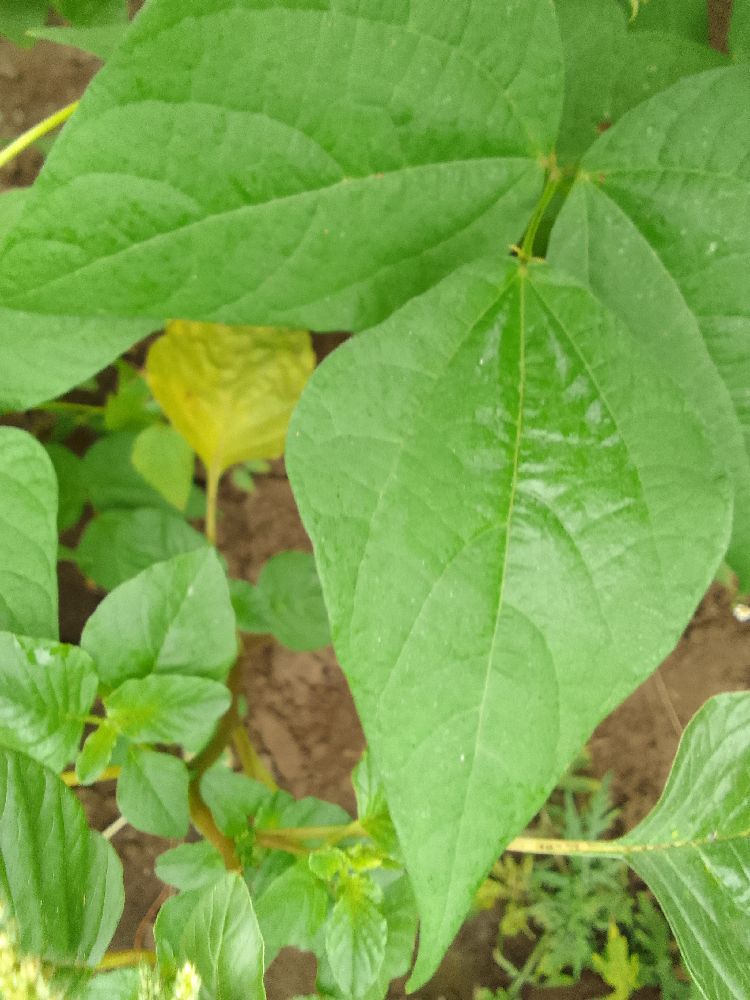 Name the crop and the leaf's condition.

common bean, healthy
